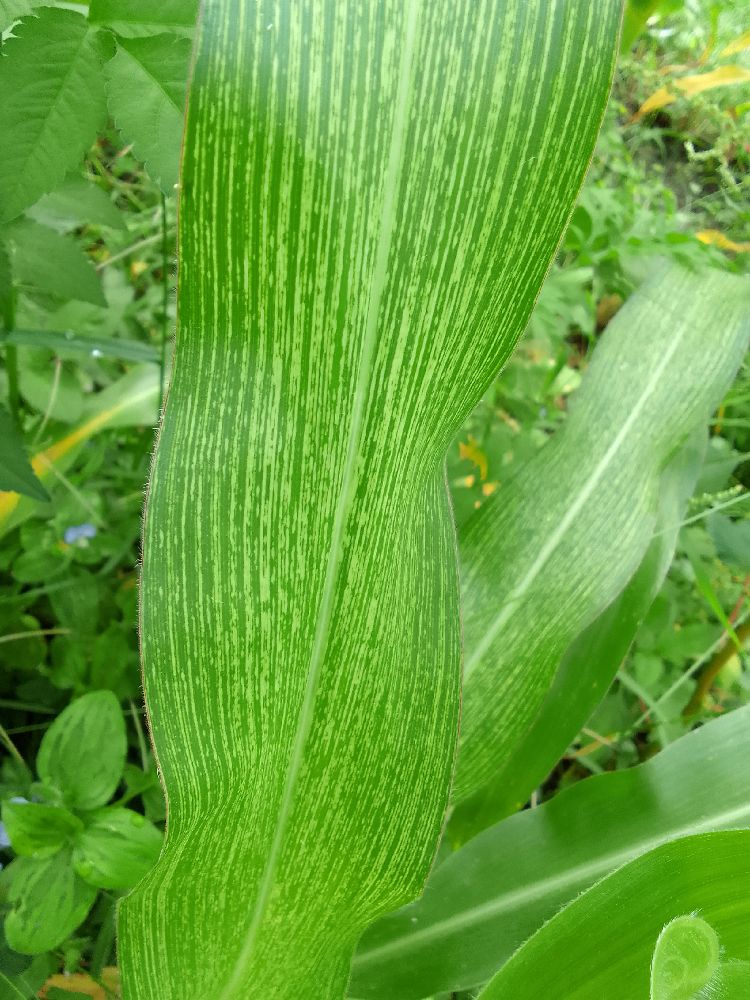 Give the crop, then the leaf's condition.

maize, maize streak virus
